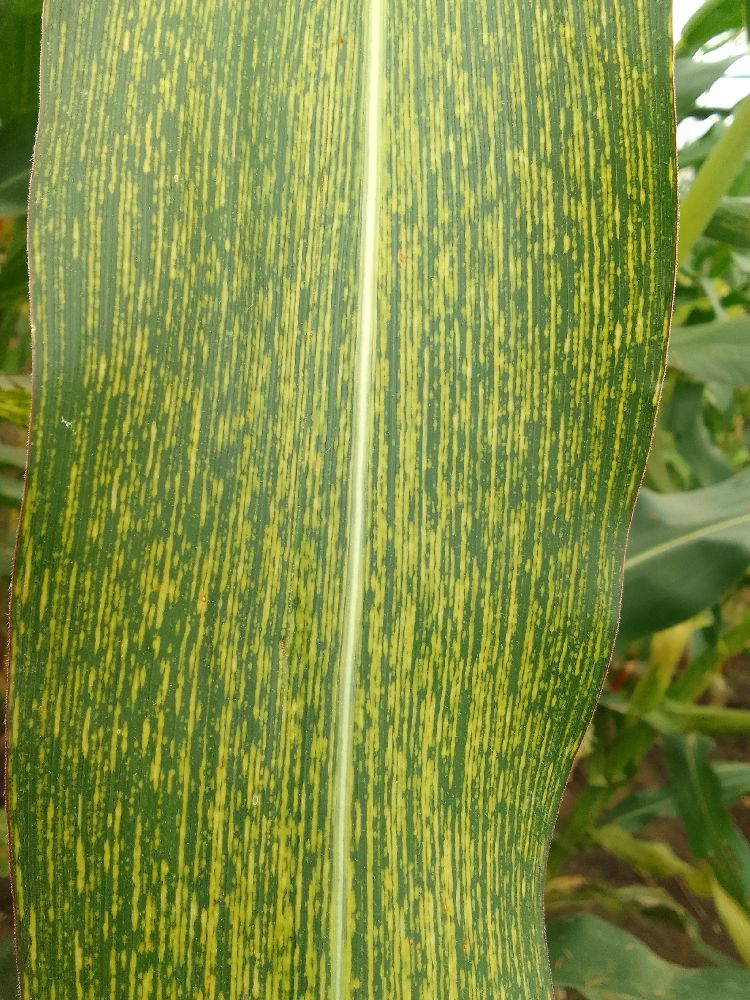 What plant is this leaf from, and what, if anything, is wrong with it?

maize, maize streak virus
